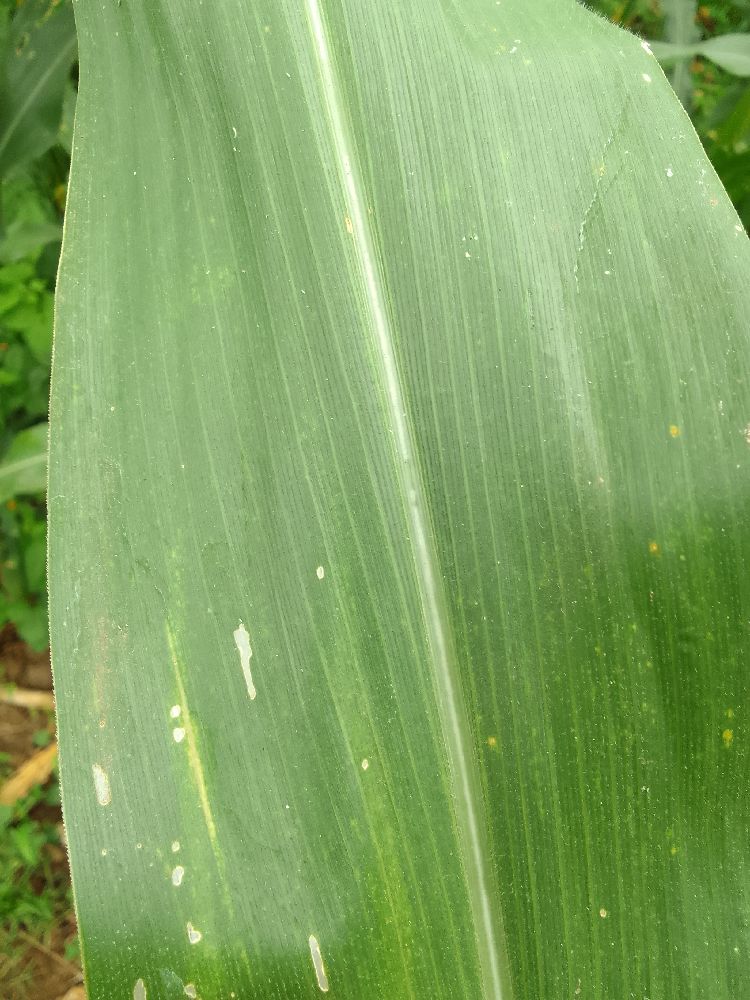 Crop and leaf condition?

maize, healthy
